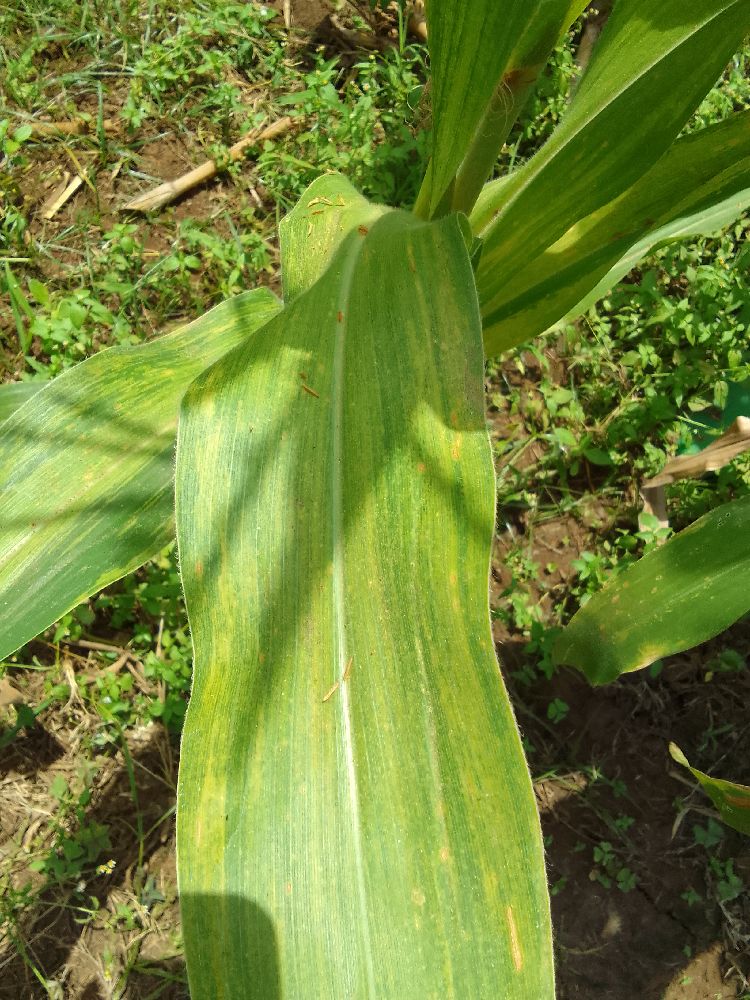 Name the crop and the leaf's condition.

maize, maize lethal necrosis
